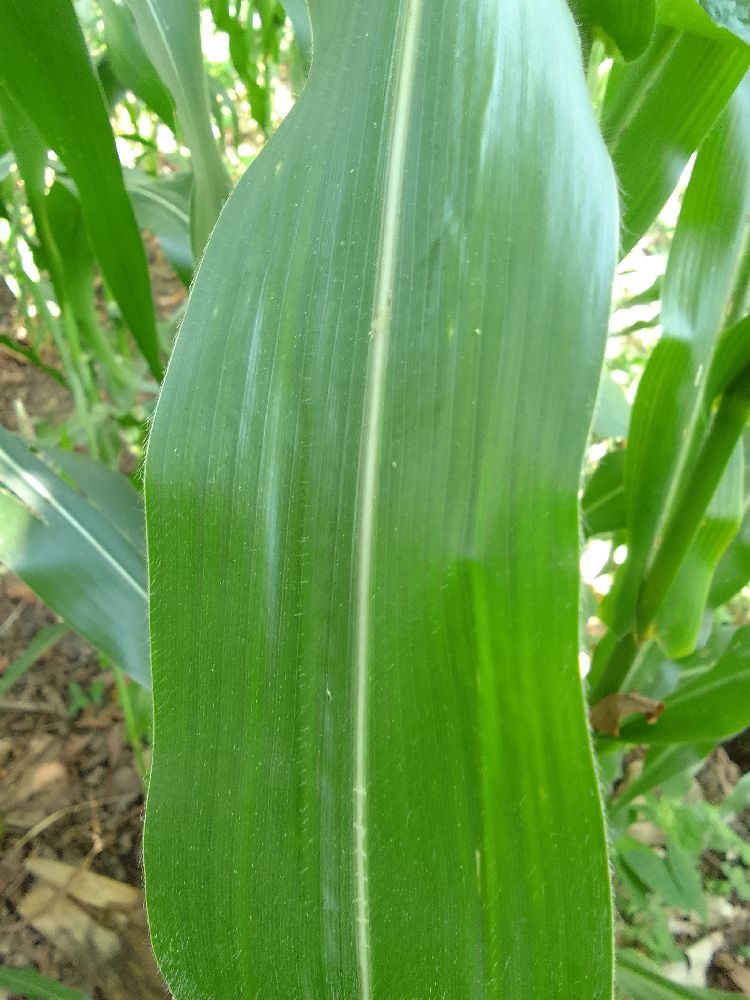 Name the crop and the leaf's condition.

maize, healthy
